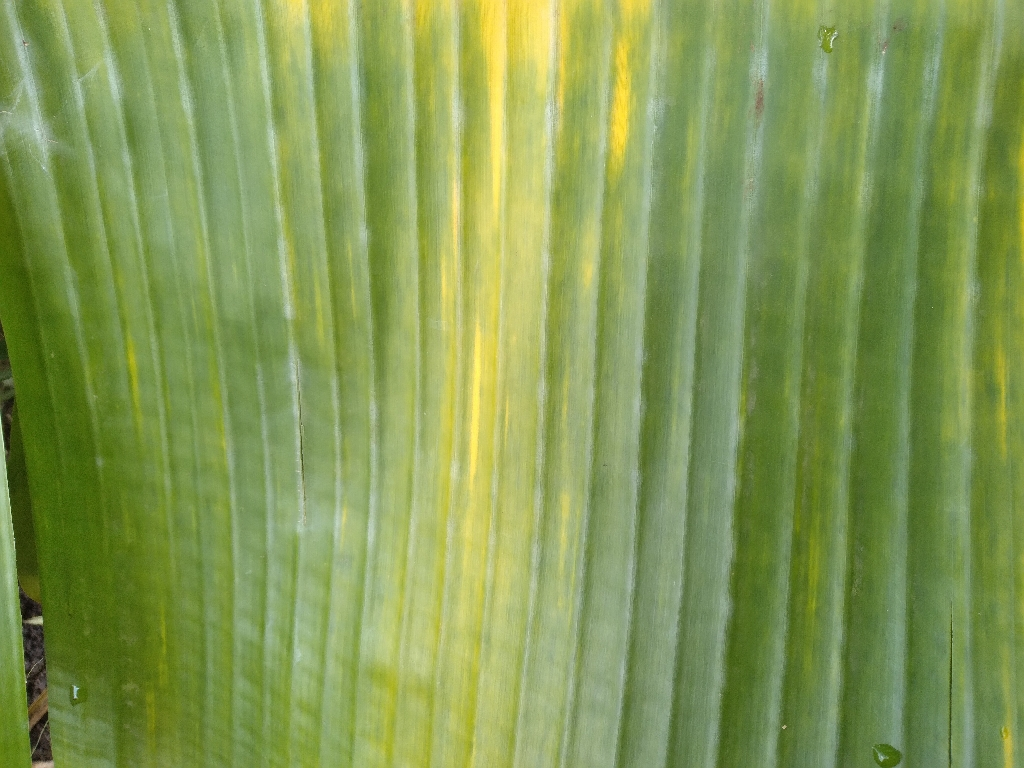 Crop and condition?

banana, fusarium wilt race 1
